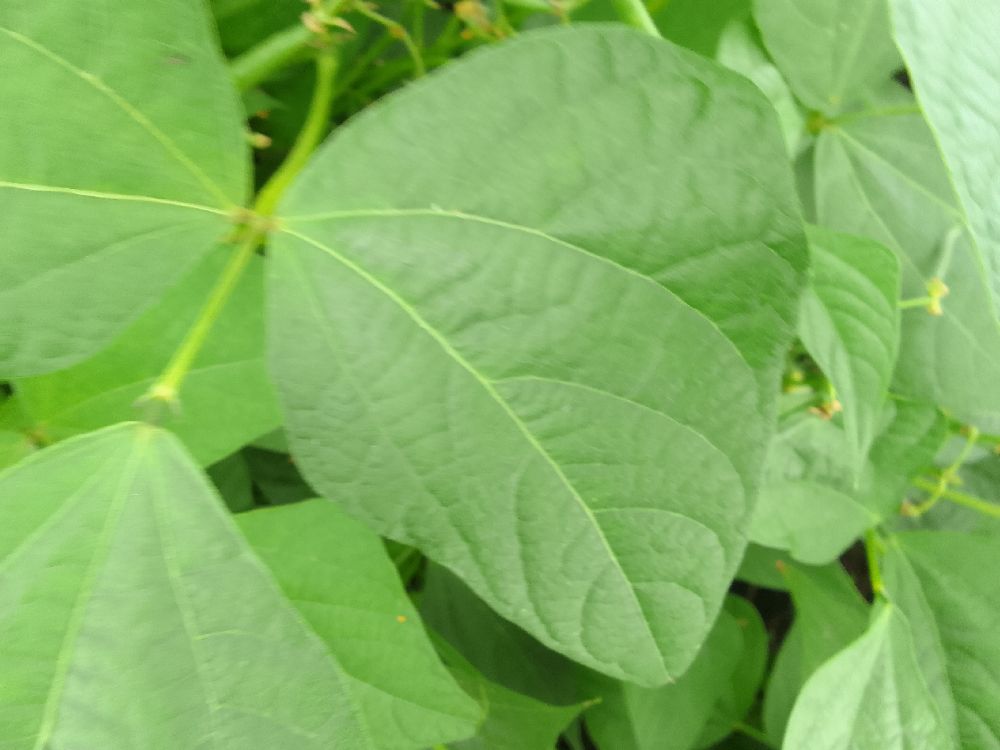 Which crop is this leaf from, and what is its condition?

common bean, healthy
